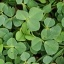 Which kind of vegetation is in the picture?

unstructured weed
